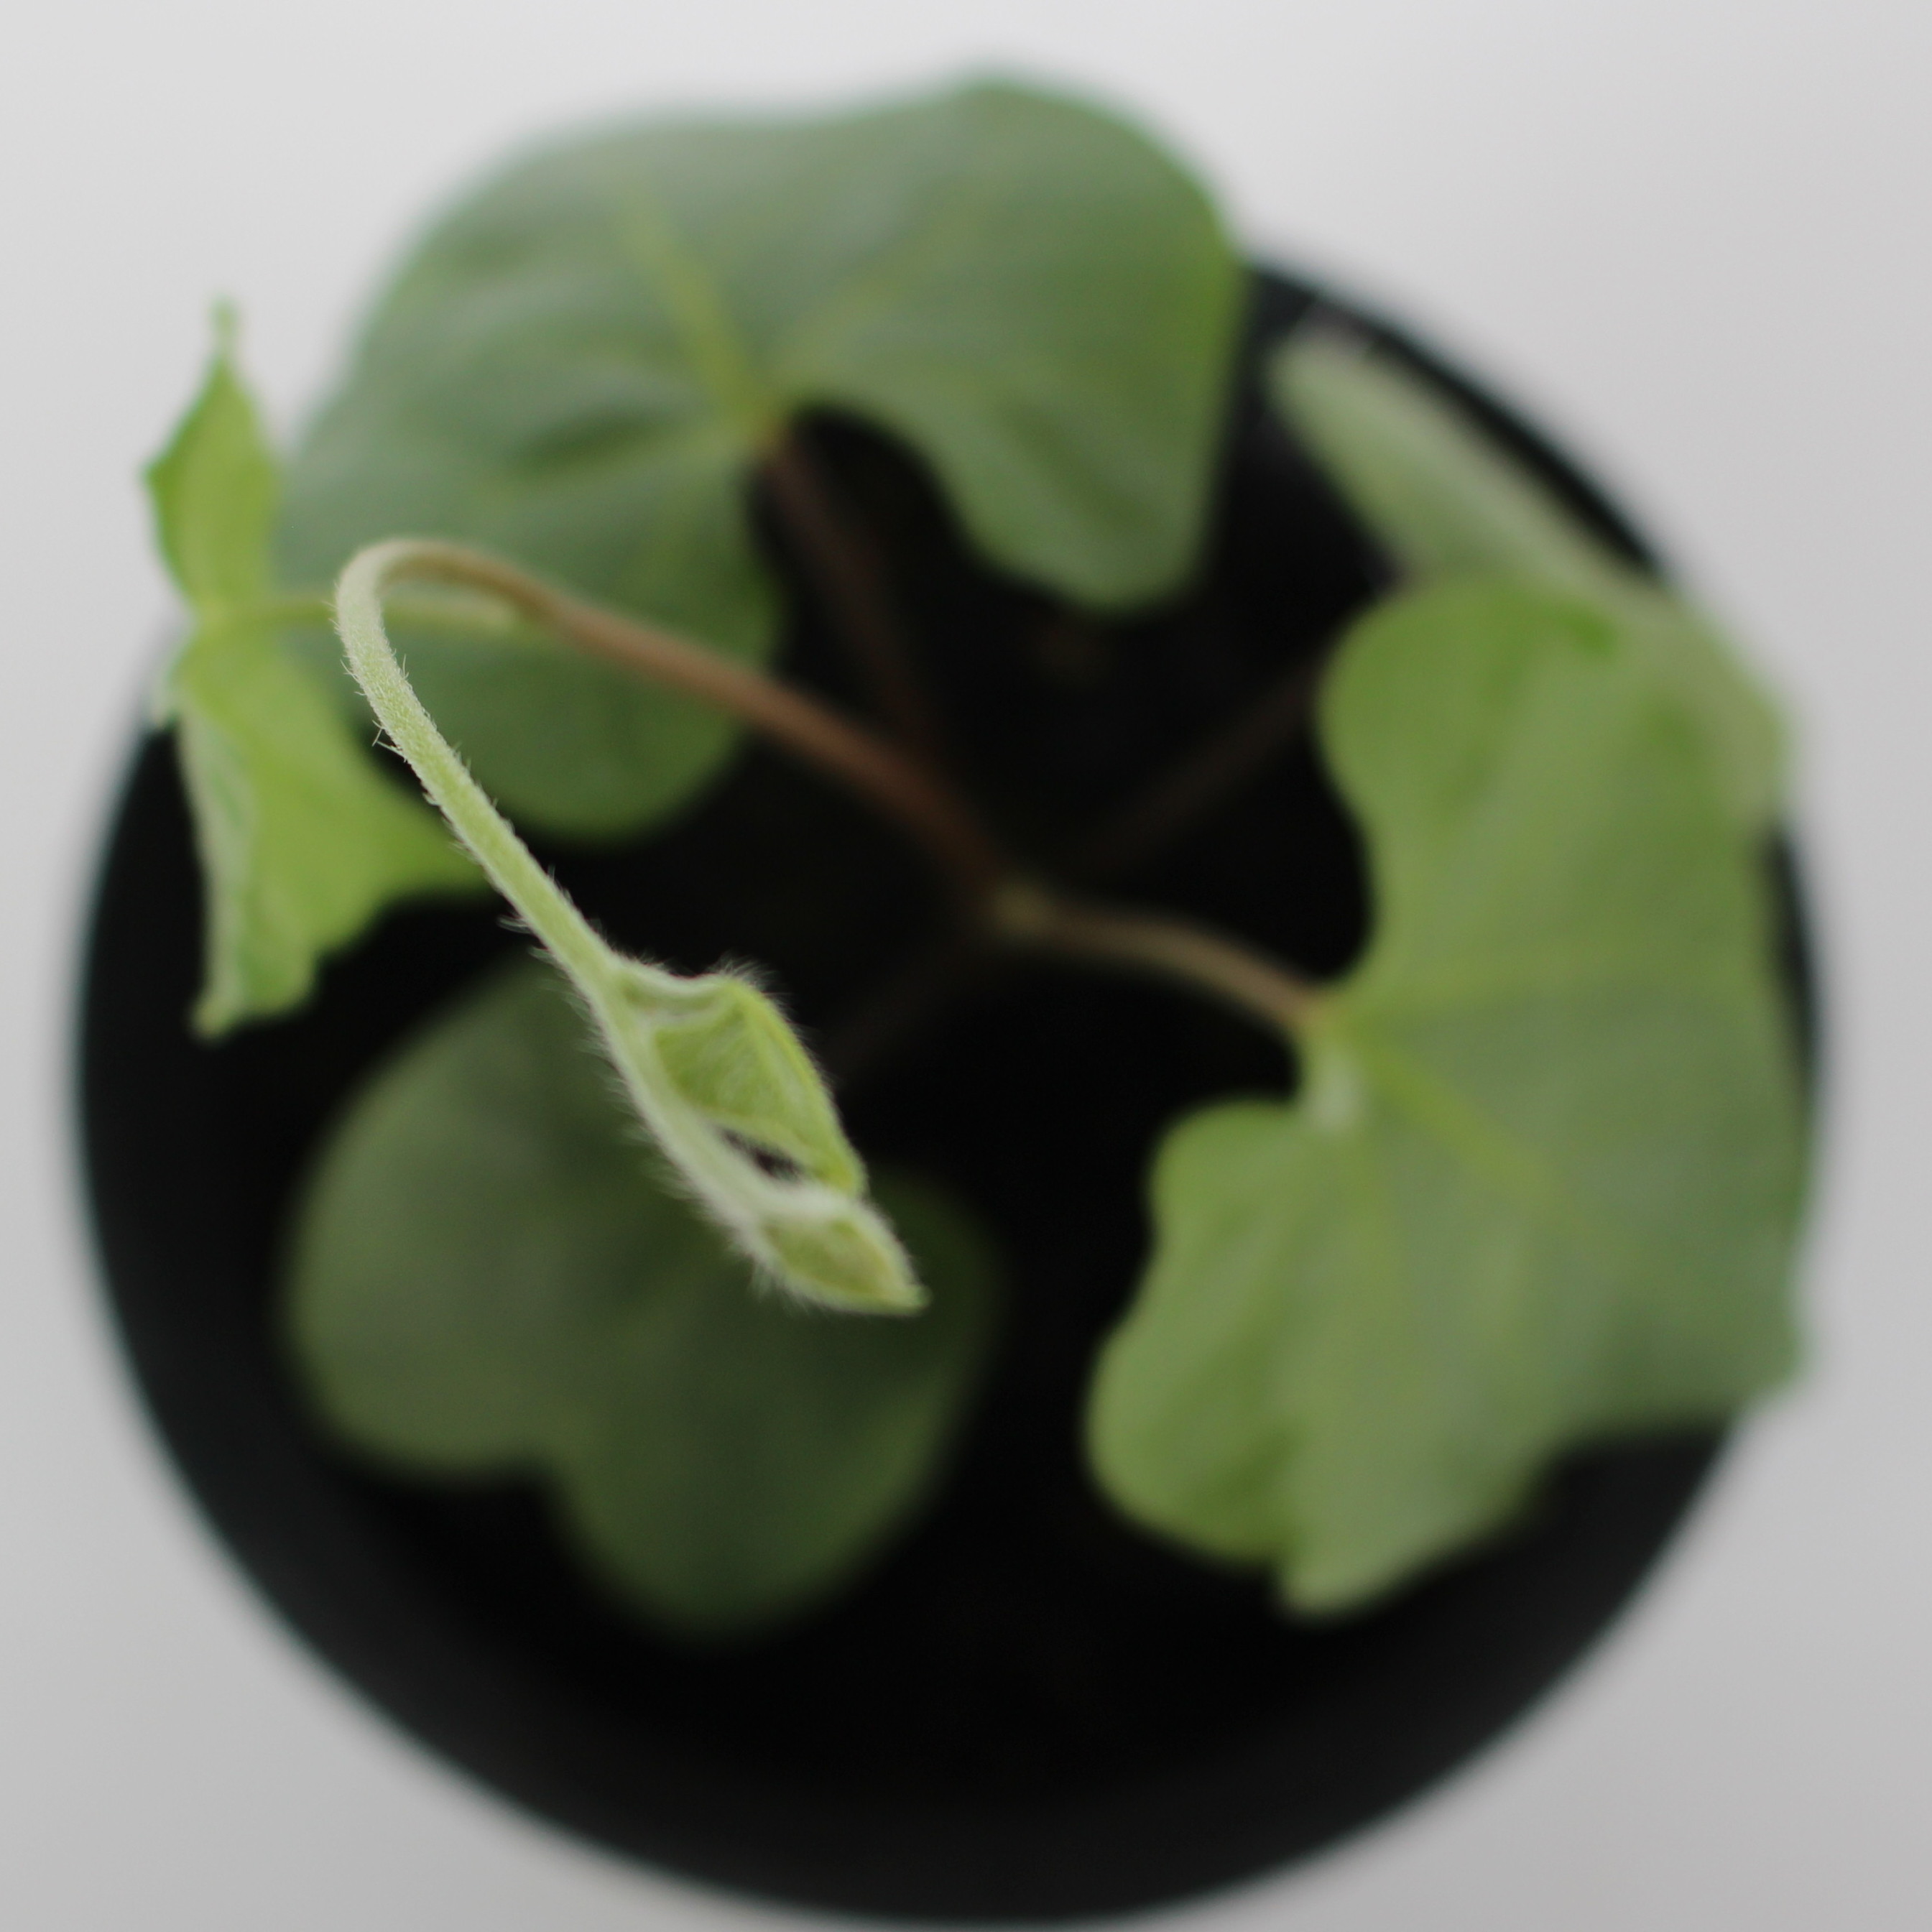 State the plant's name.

Convolvulus arvensis
